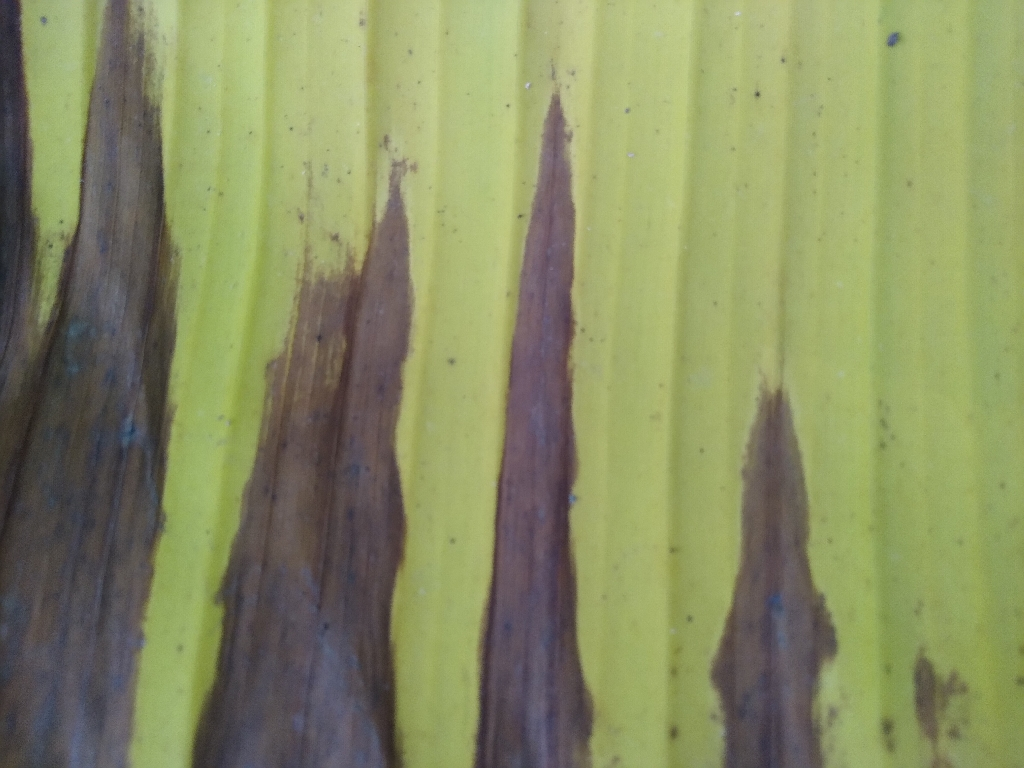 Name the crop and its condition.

banana, fusarium wilt race 1
